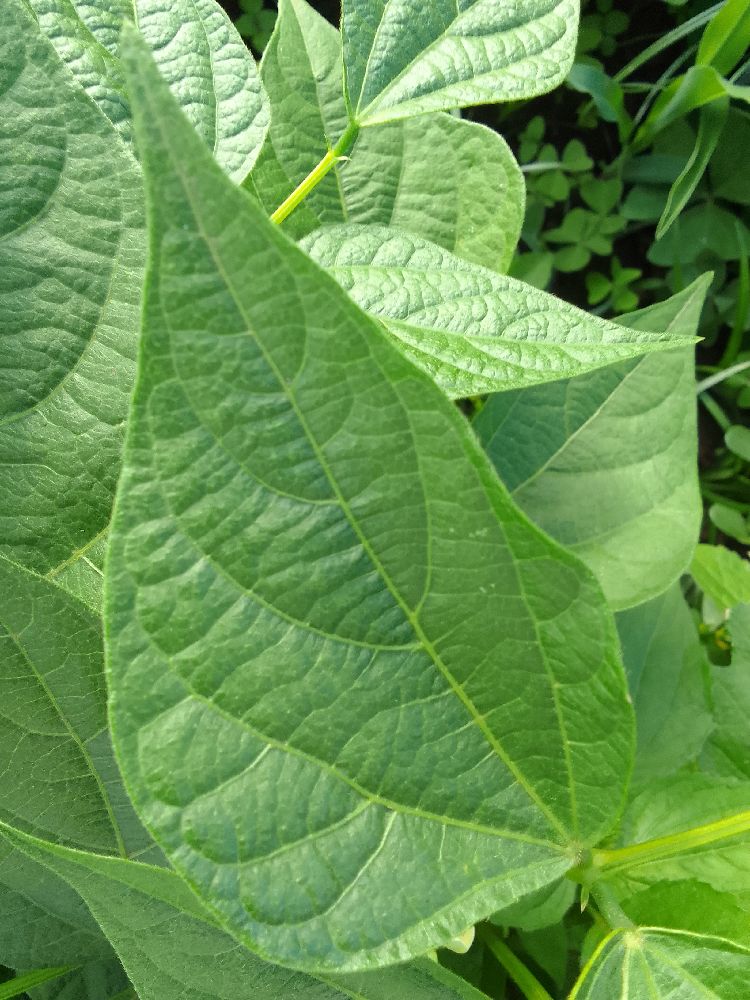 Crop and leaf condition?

common bean, healthy
